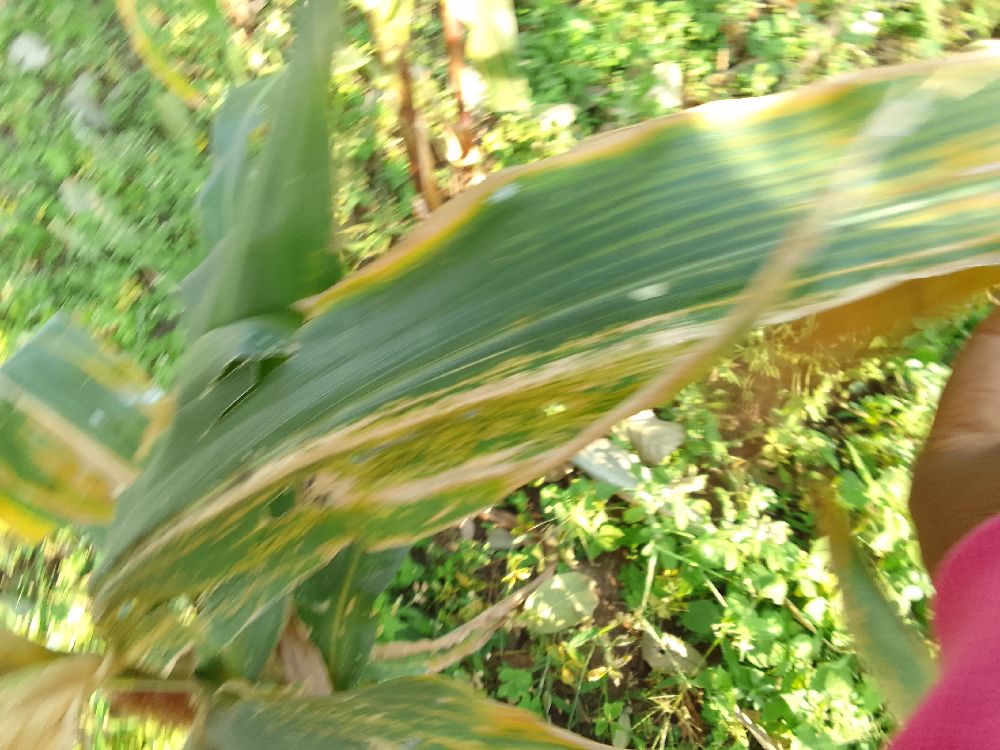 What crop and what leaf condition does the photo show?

maize, maize lethal necrosis
